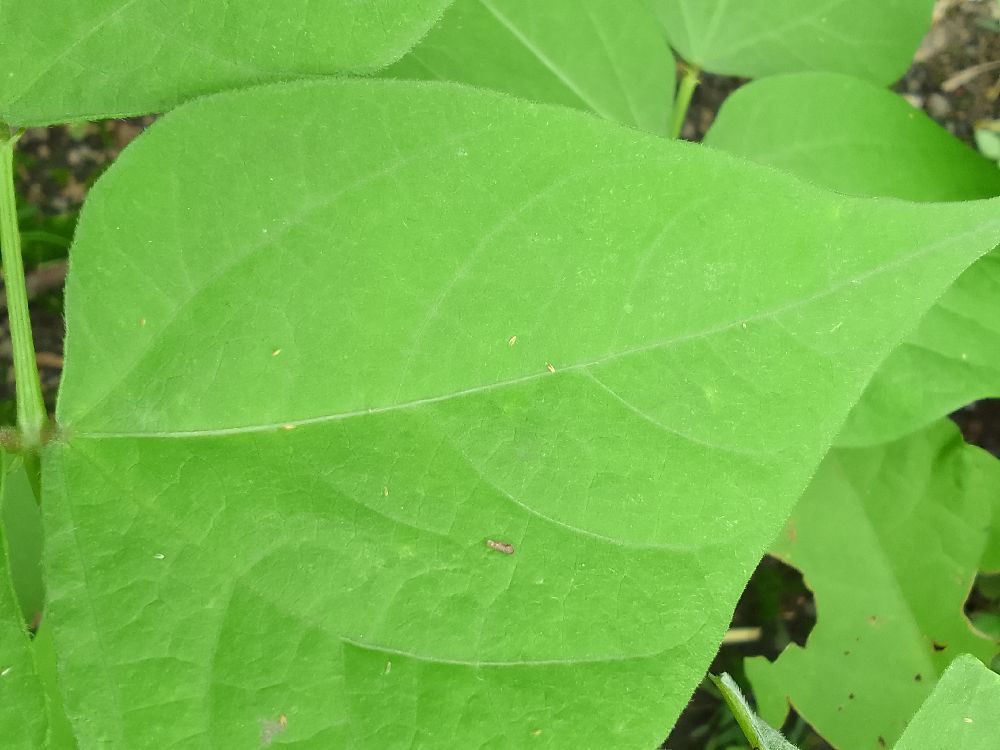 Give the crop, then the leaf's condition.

common bean, healthy
